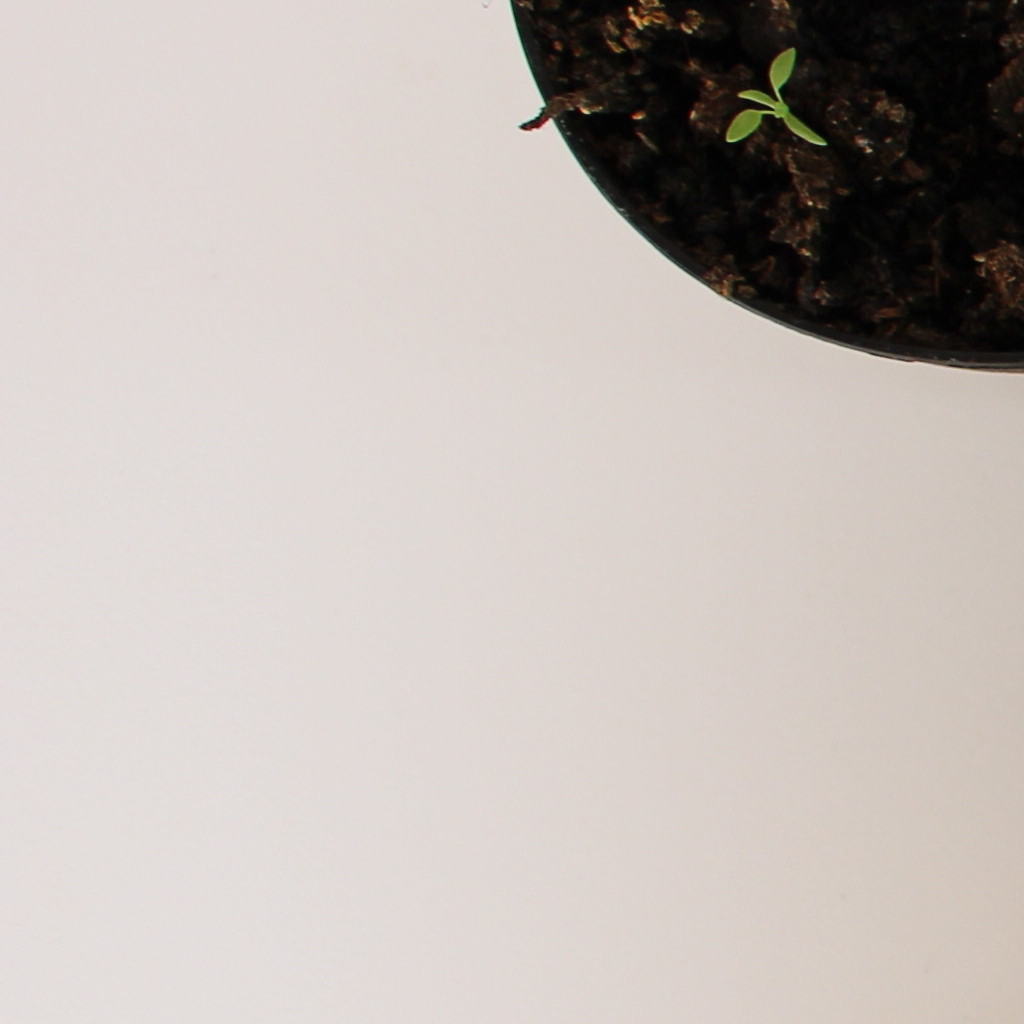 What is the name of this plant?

Papaver rhoeas
